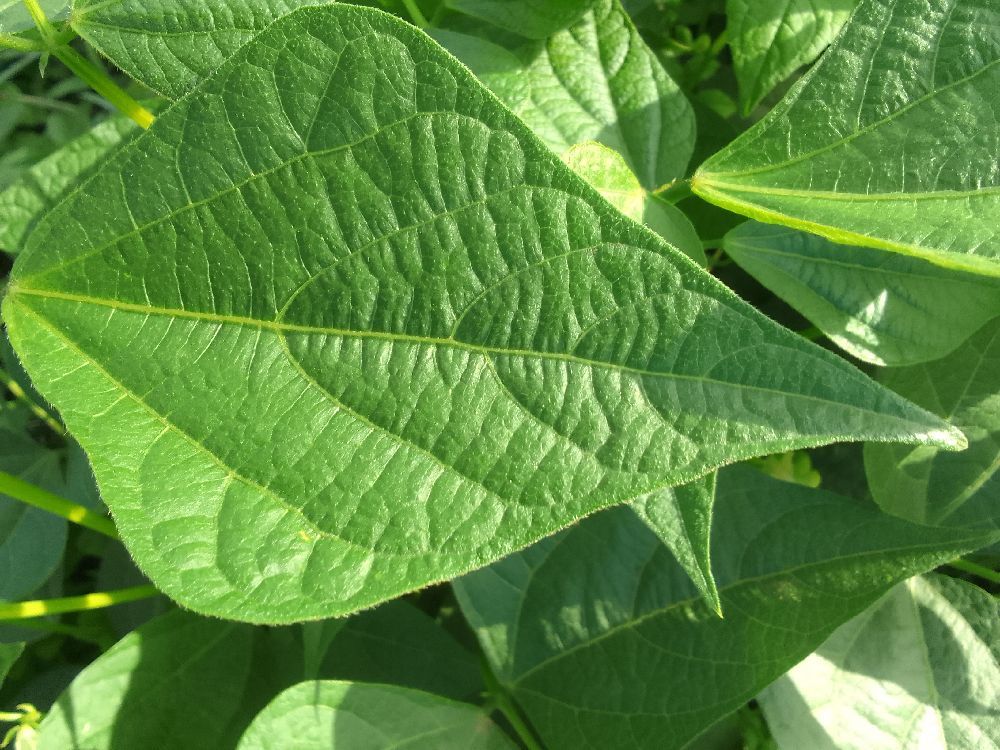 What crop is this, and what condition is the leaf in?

common bean, healthy
